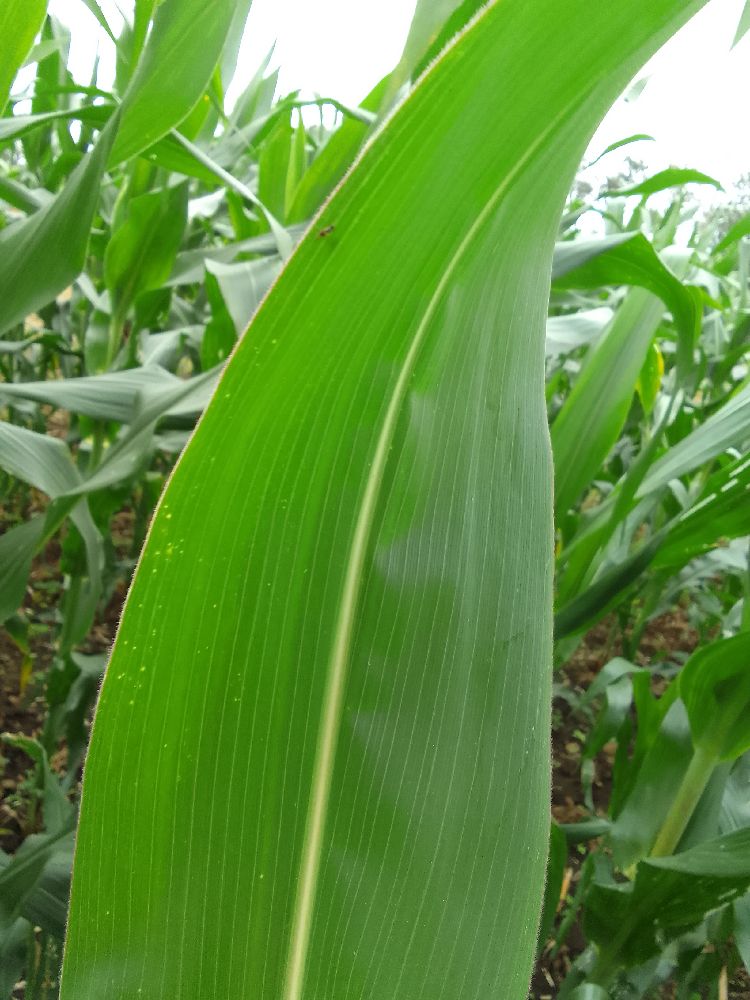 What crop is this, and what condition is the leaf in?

maize, healthy
